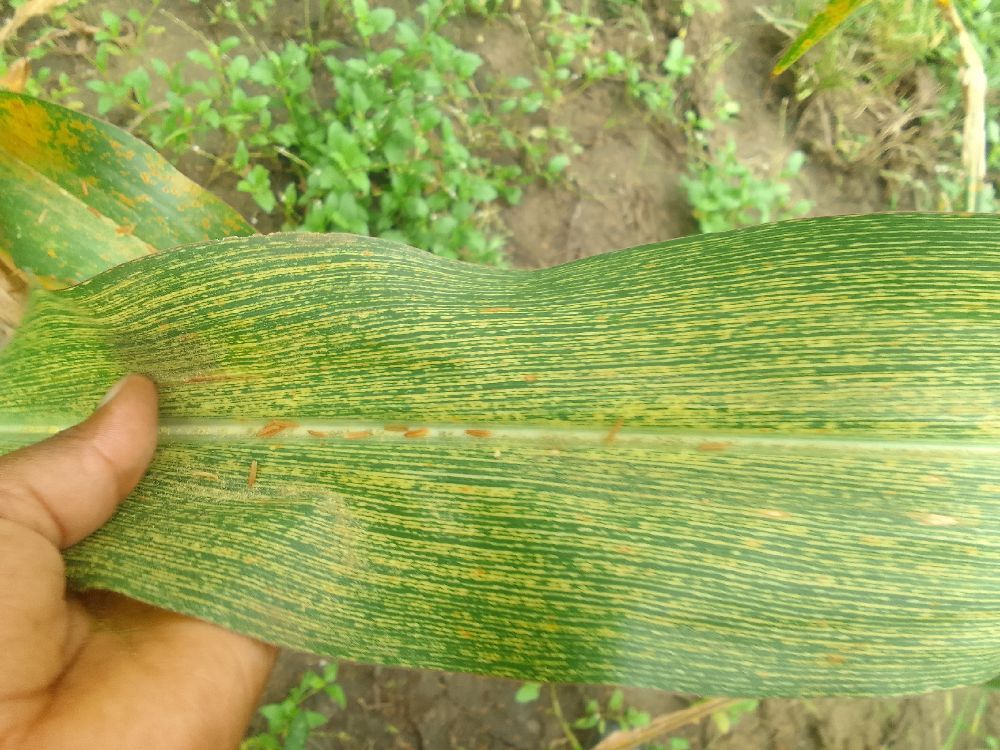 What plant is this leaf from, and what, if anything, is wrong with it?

maize, maize streak virus
